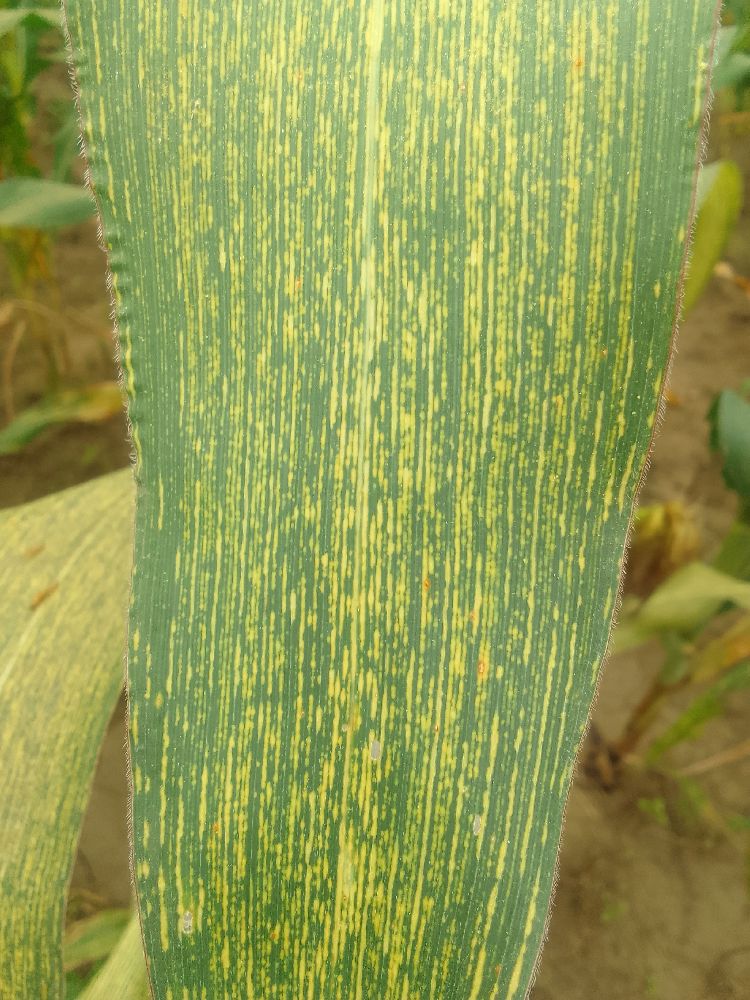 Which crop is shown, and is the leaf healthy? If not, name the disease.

maize, maize streak virus
